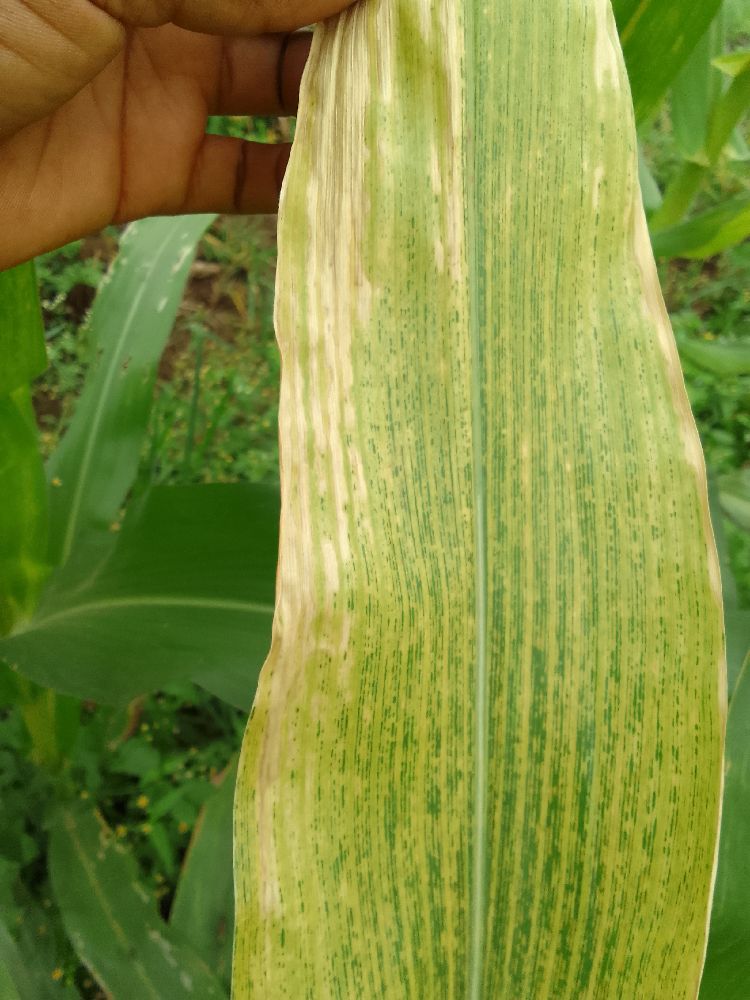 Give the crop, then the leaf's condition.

maize, maize lethal necrosis
